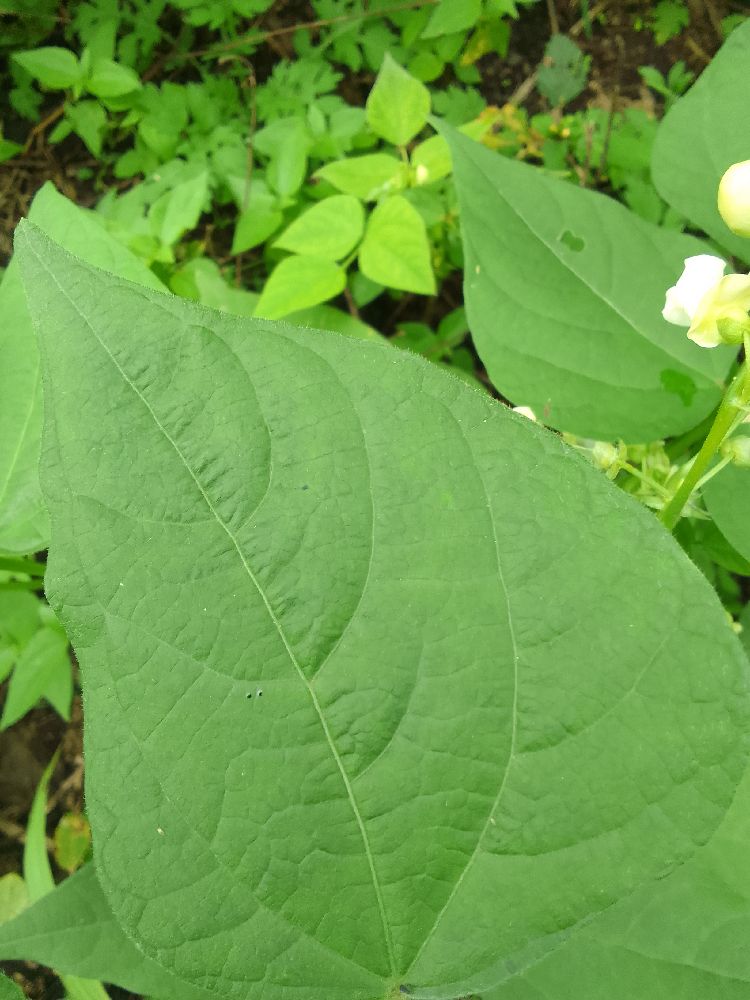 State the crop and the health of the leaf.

common bean, healthy
